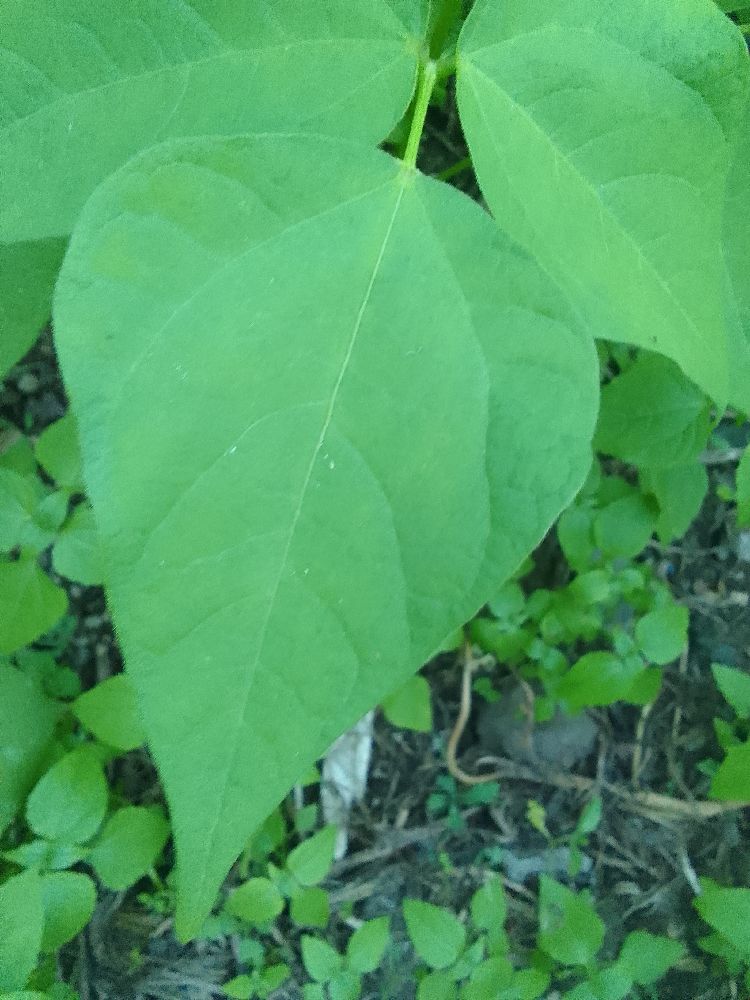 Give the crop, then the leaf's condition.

common bean, healthy
